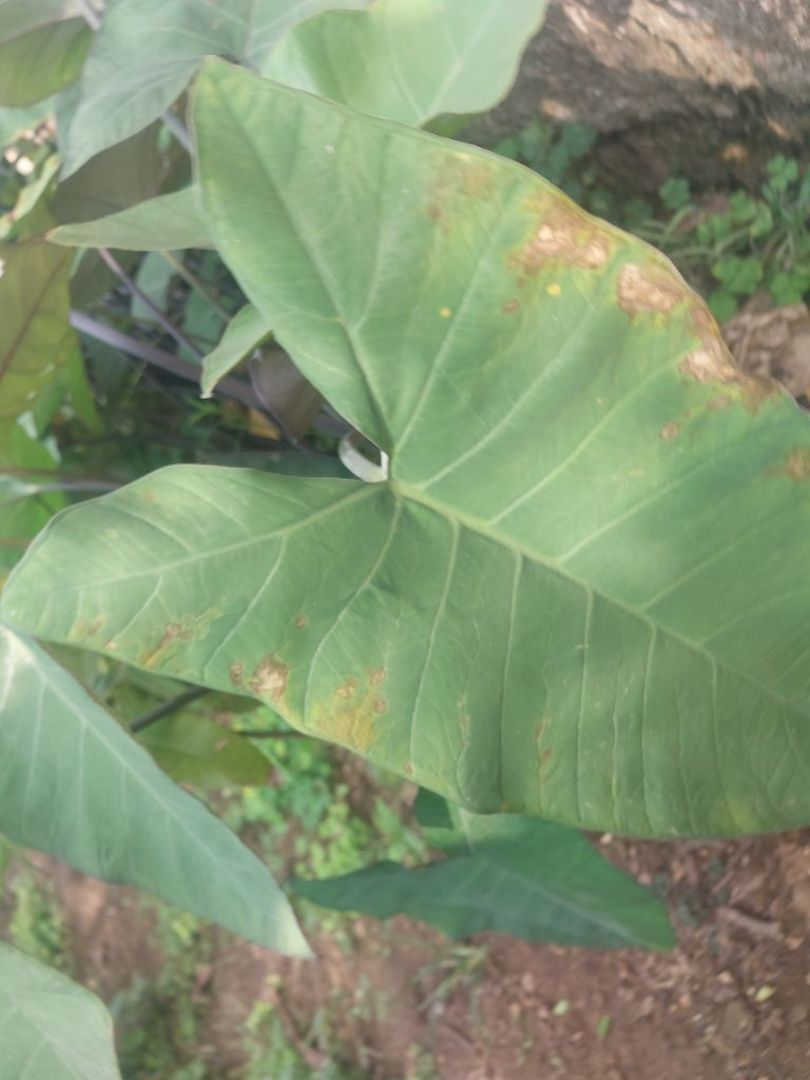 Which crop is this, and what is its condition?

taro, leaf blight
